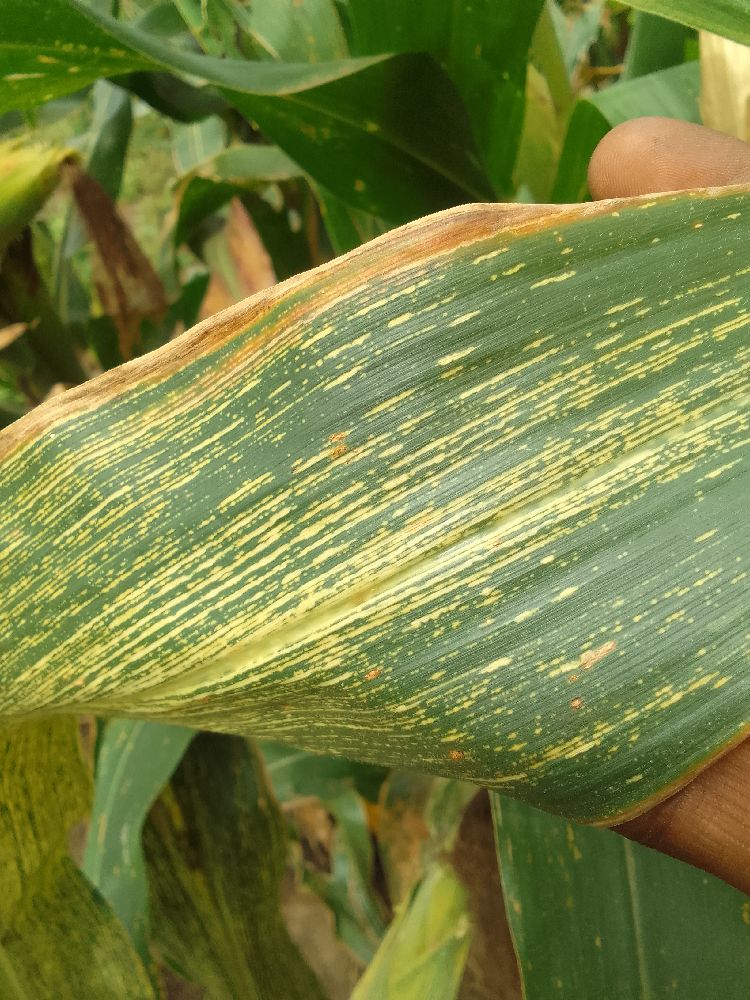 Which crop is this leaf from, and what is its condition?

maize, maize streak virus
